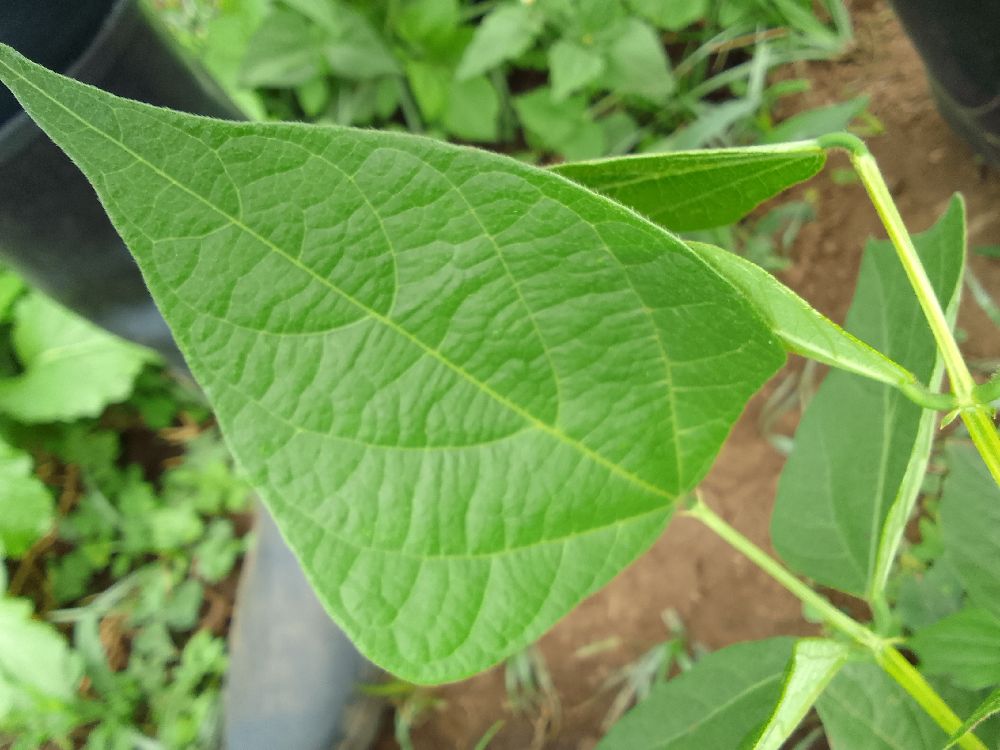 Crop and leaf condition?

common bean, healthy
